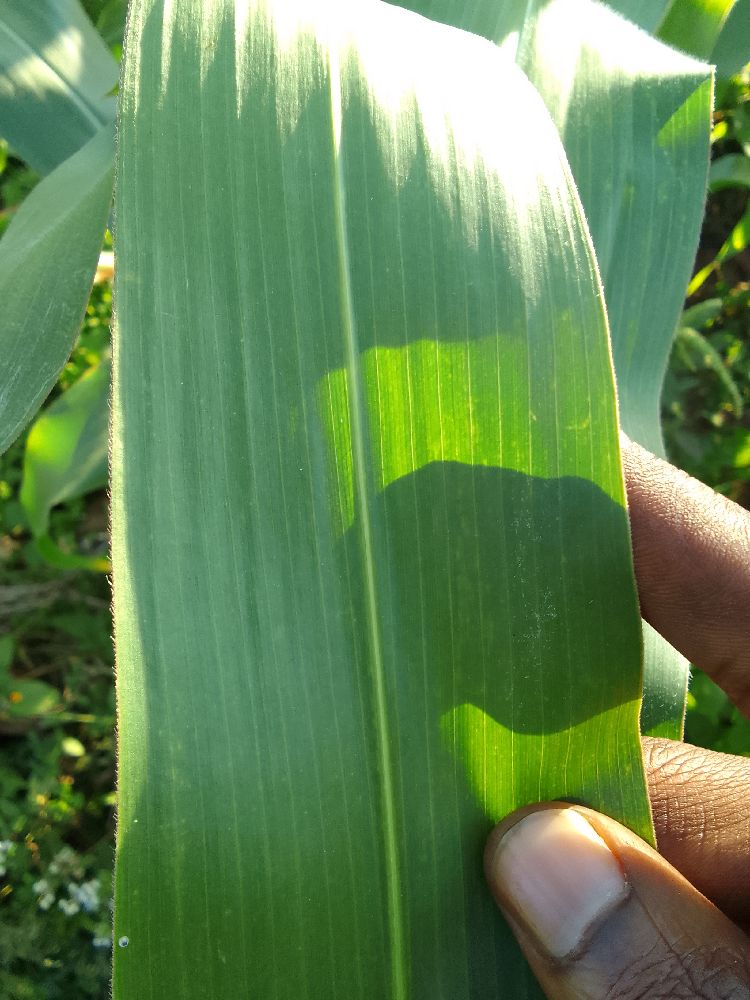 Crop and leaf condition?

maize, healthy
